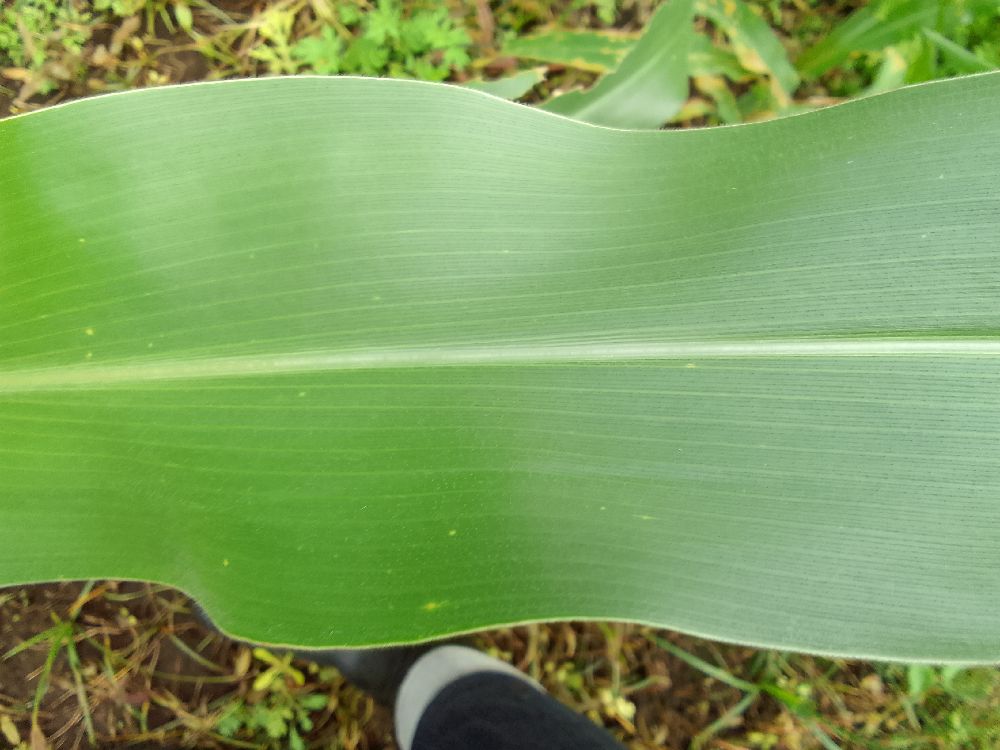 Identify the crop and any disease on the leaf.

maize, healthy
